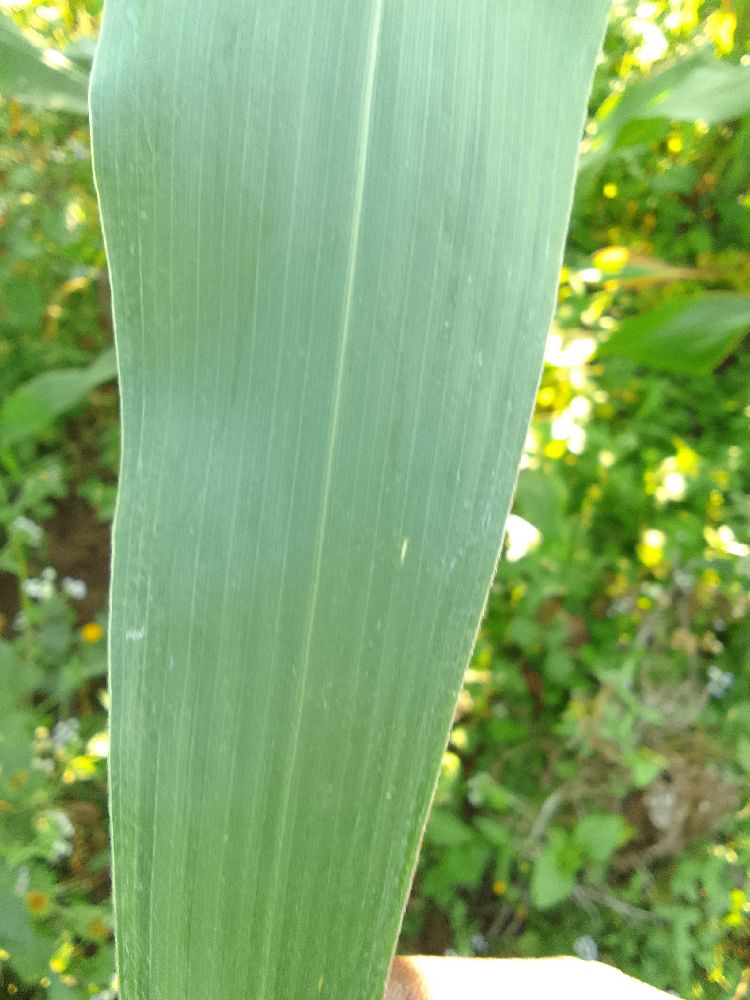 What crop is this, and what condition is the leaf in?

maize, healthy
